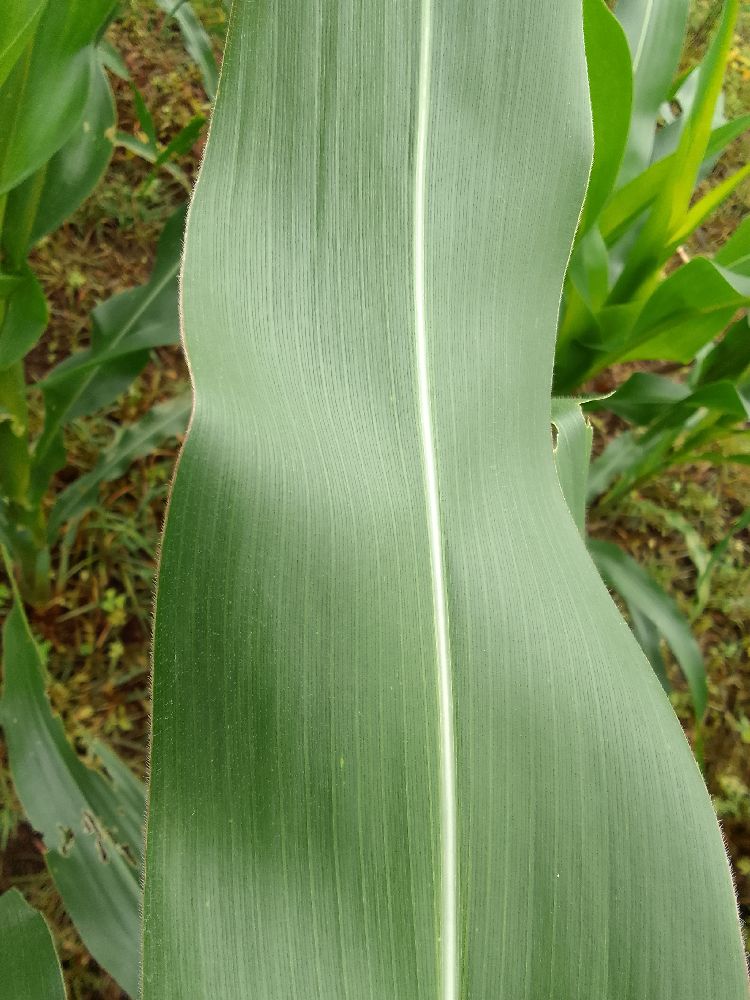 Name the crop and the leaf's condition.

maize, healthy
